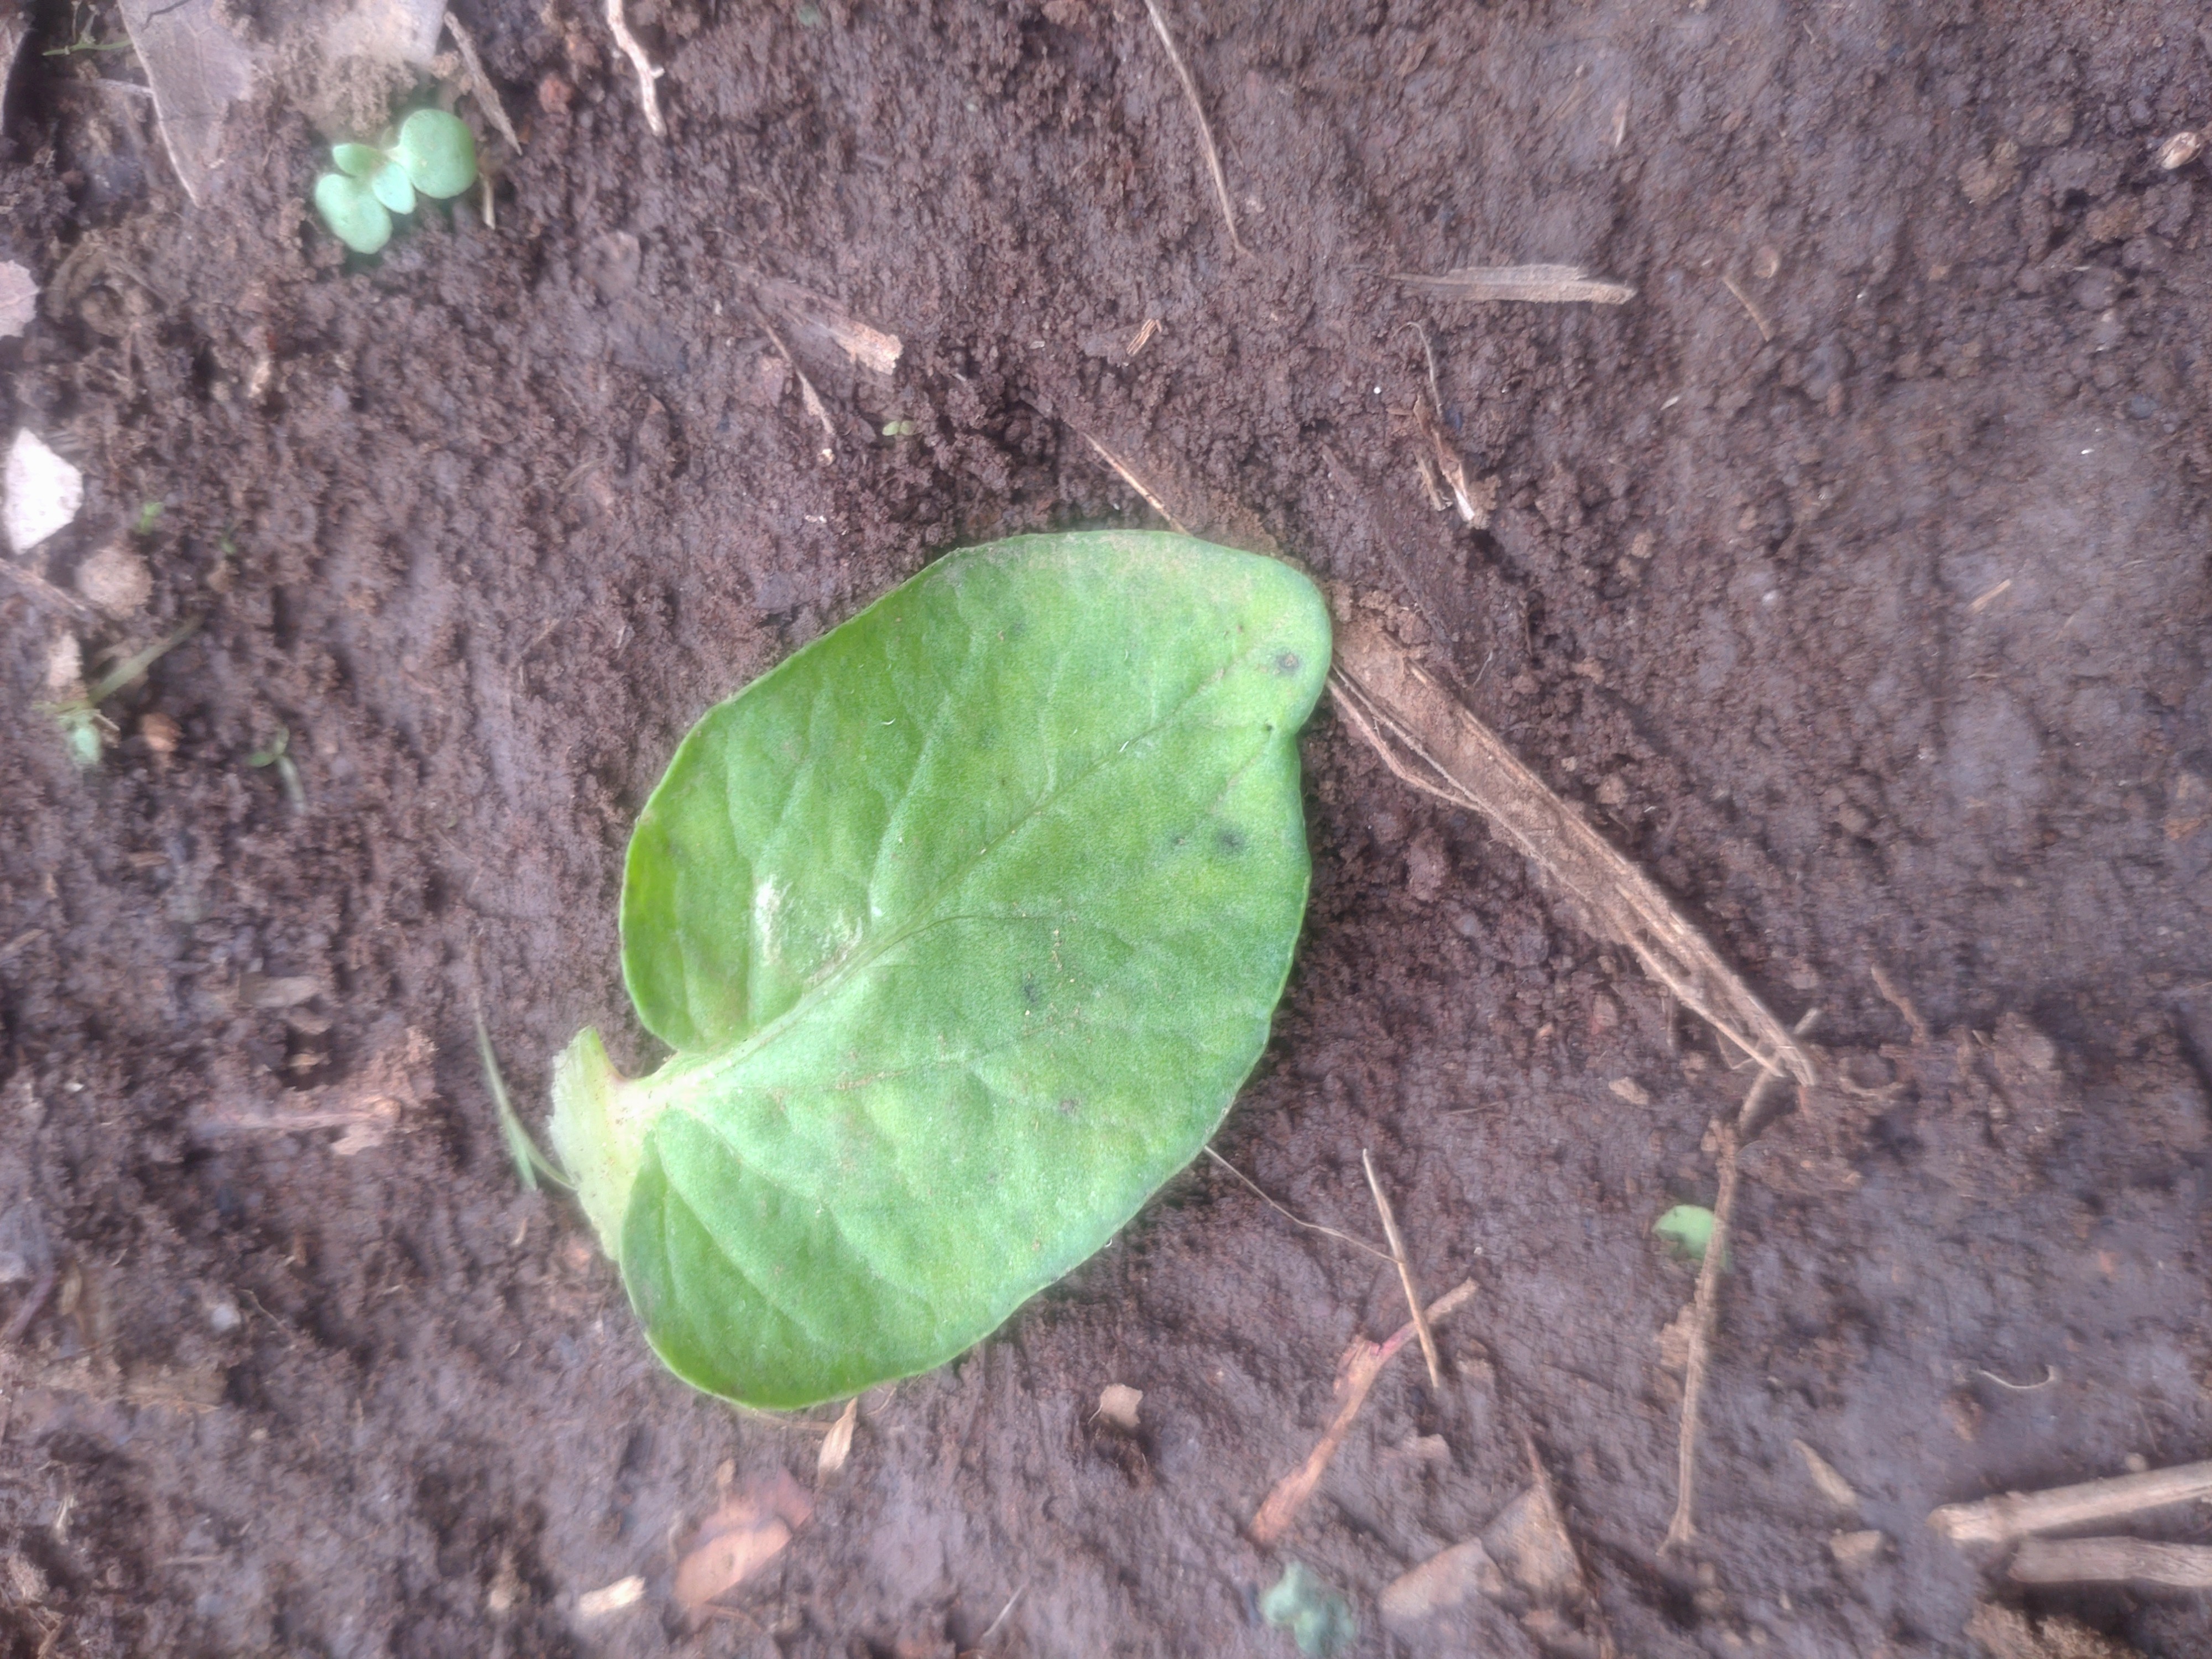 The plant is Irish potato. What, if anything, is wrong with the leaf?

late blight
